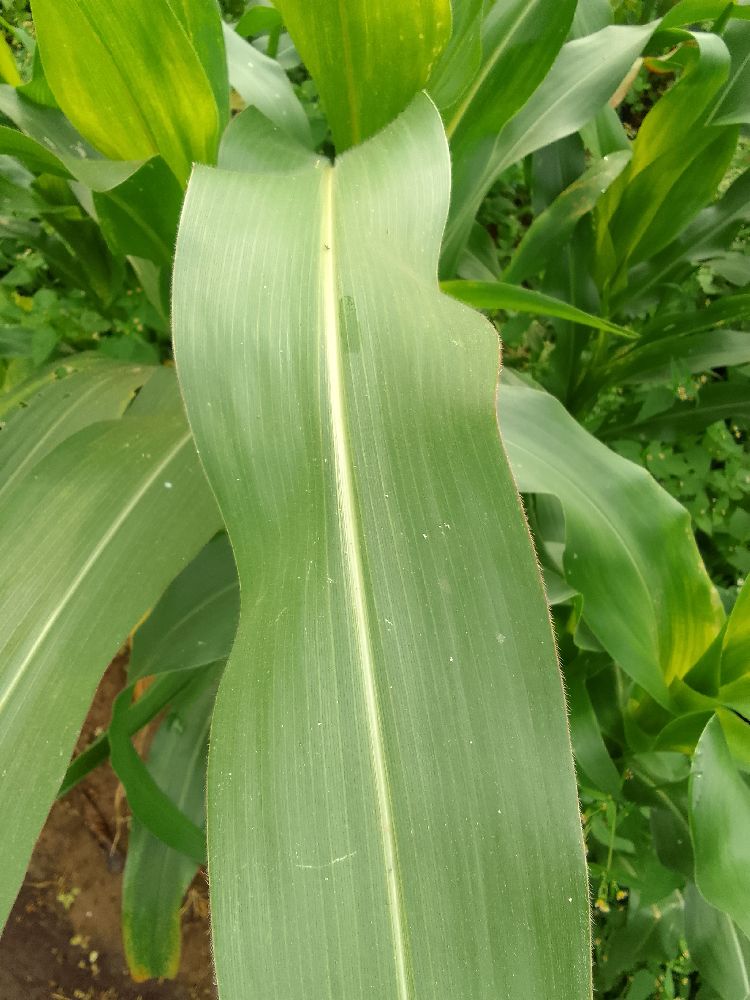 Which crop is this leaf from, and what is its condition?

maize, healthy
